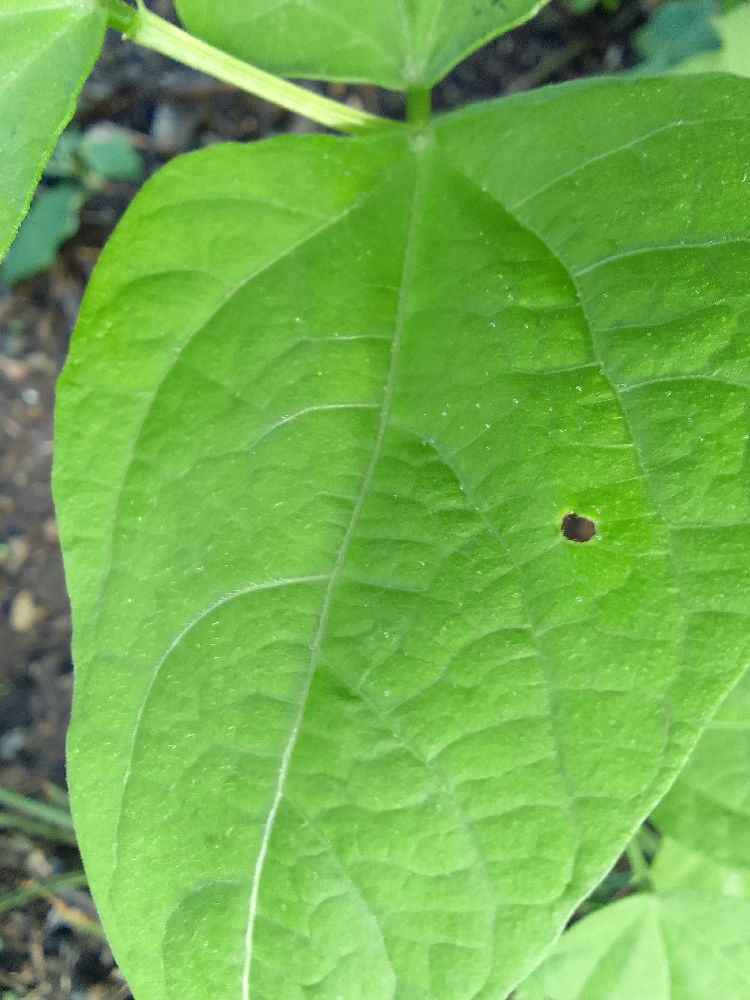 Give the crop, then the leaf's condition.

common bean, healthy
